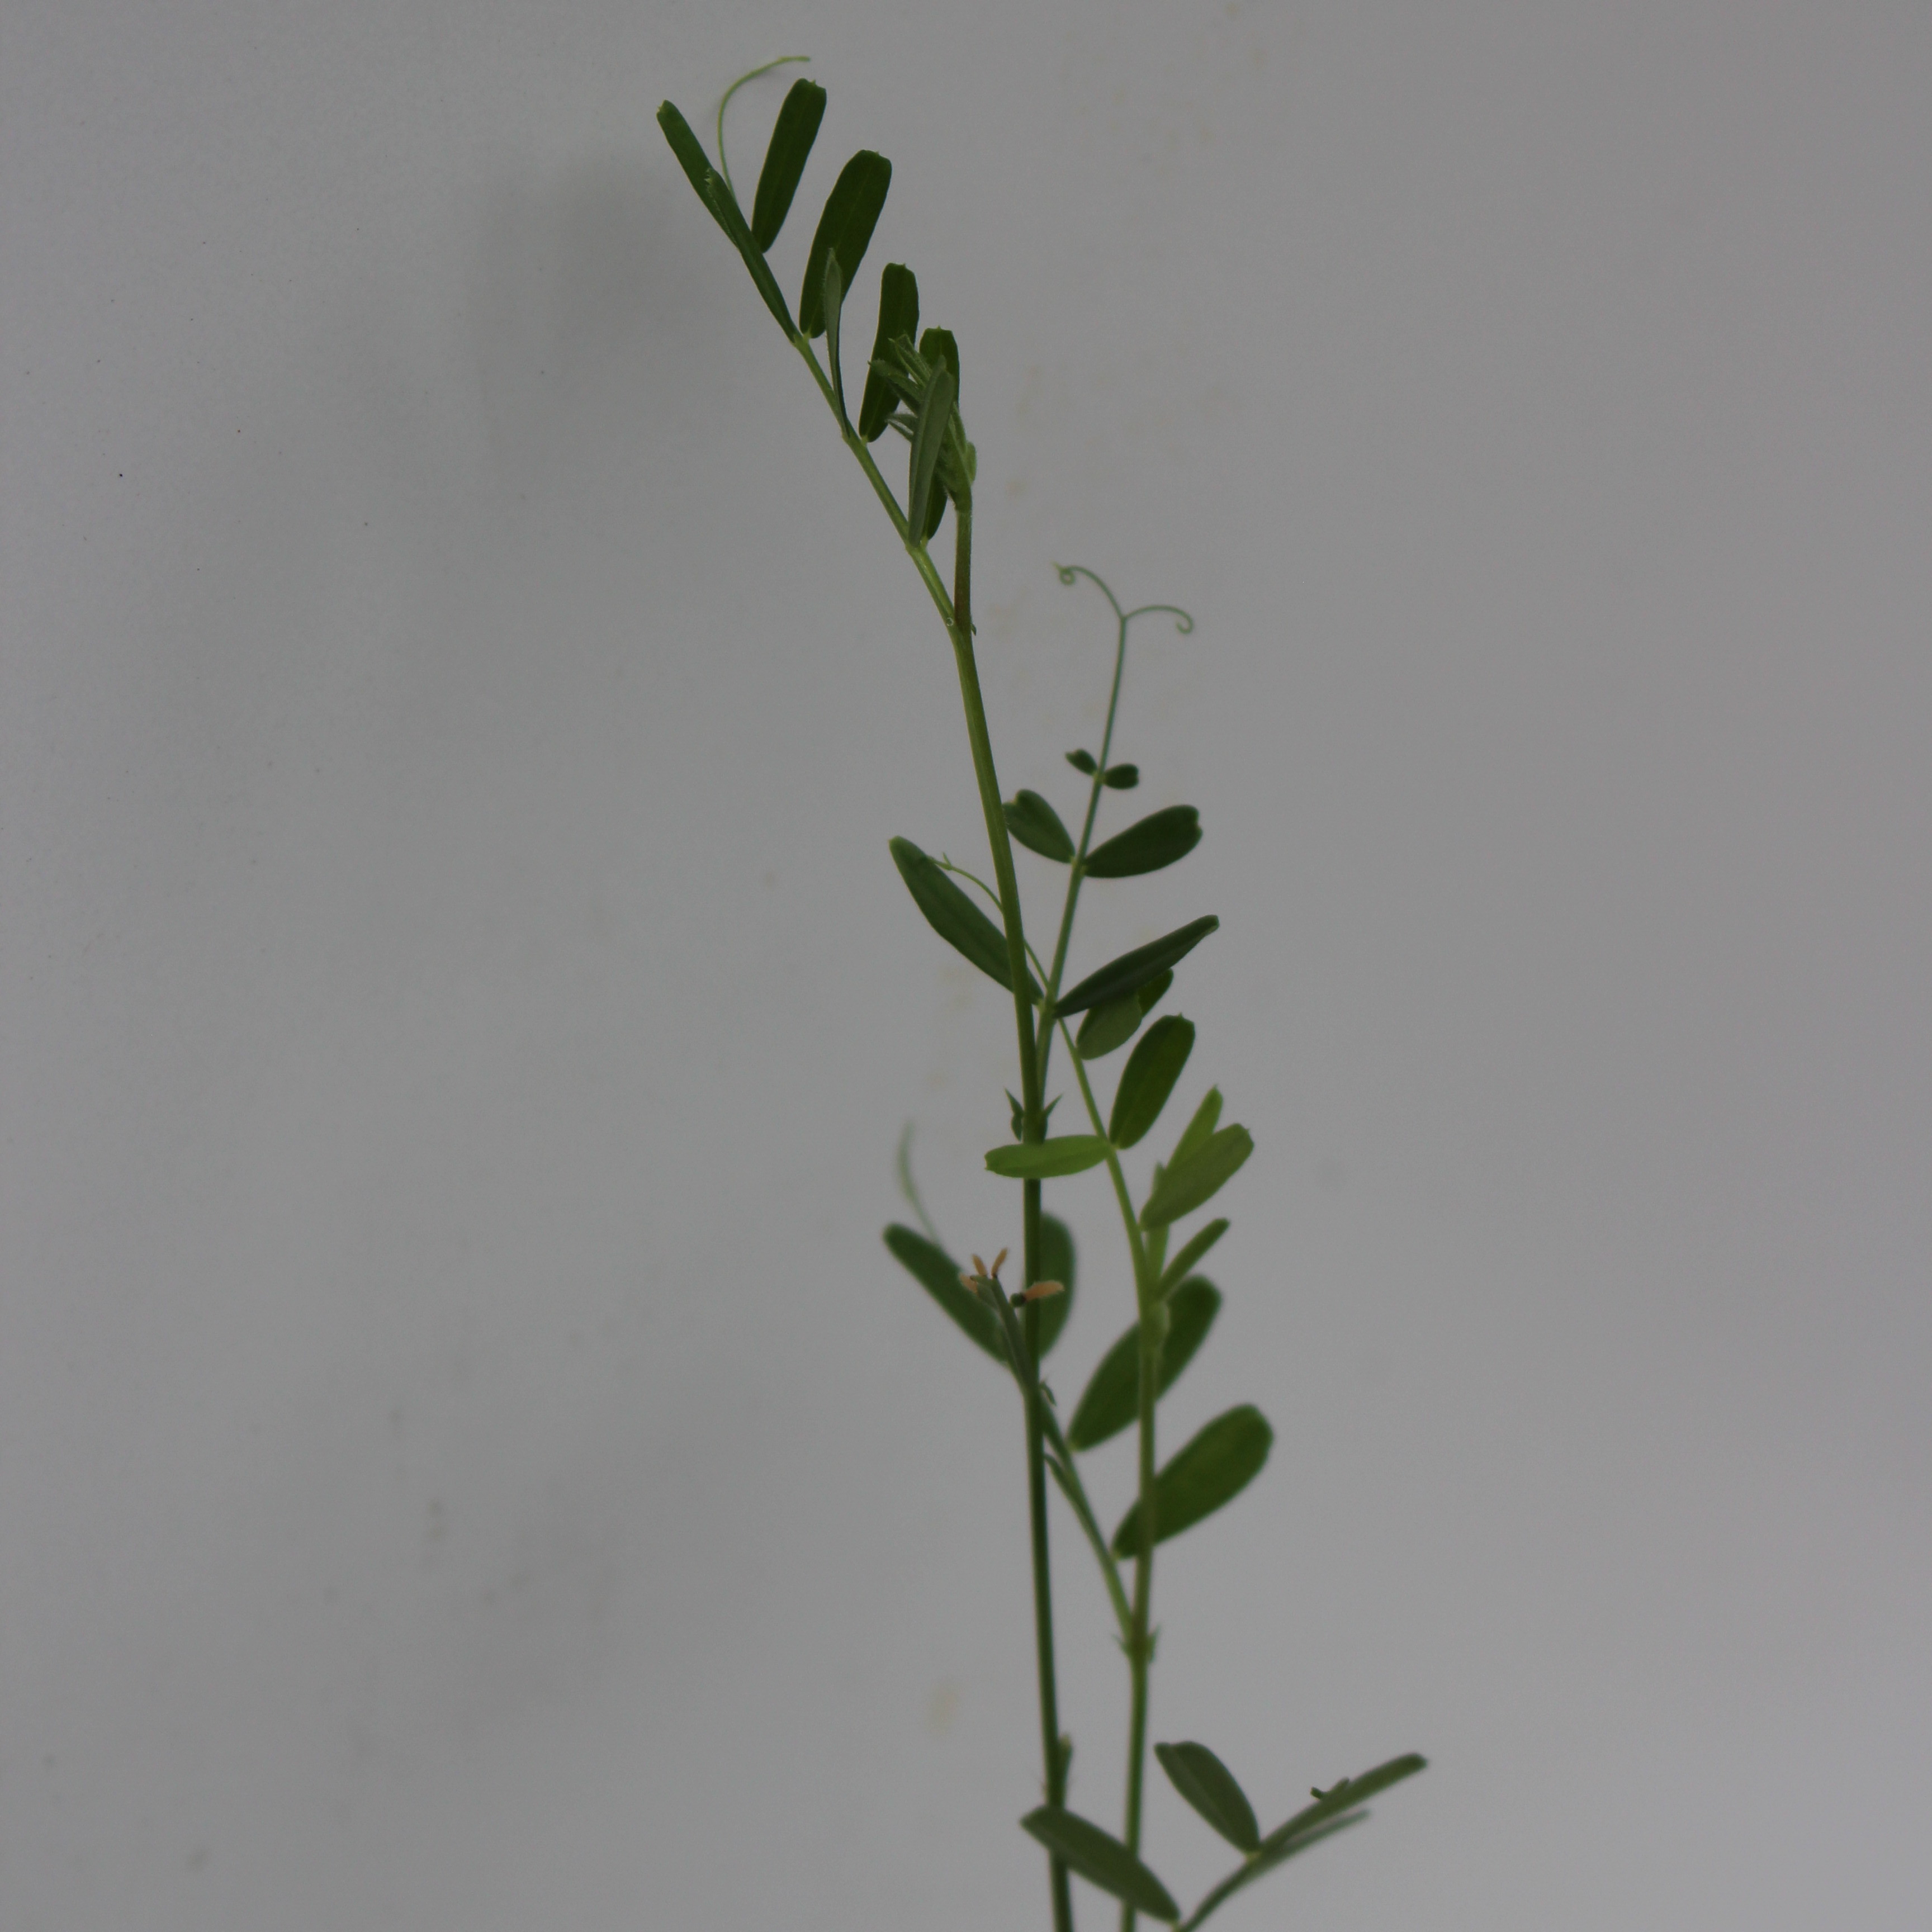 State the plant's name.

Vicia sativa
